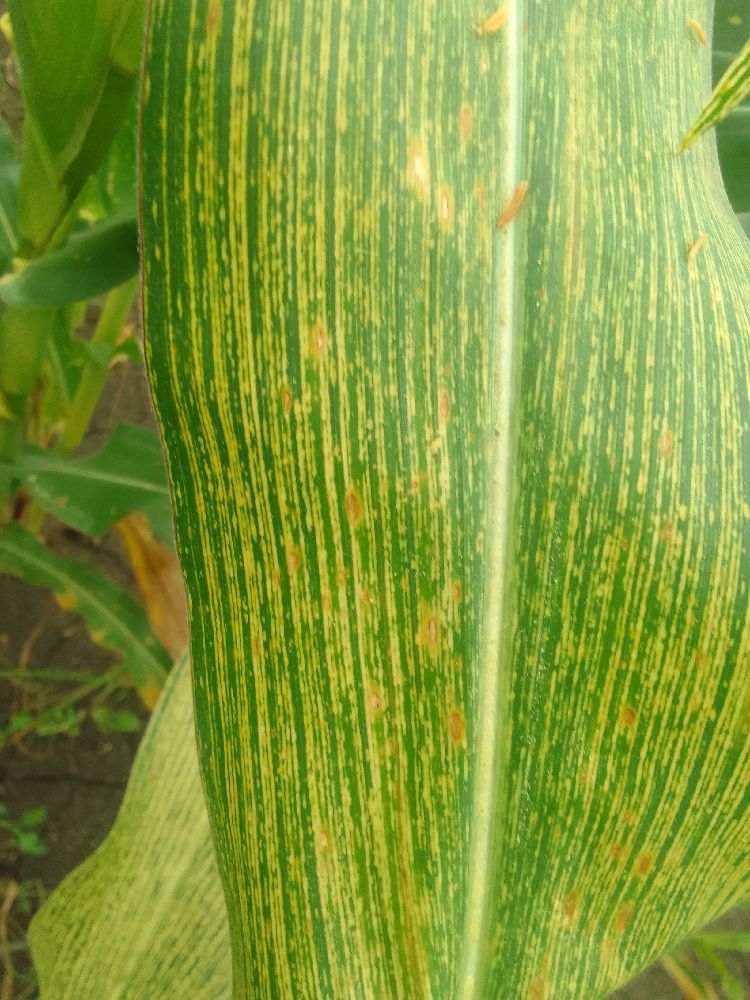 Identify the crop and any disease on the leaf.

maize, maize streak virus
